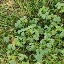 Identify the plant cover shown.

unstructured weed
